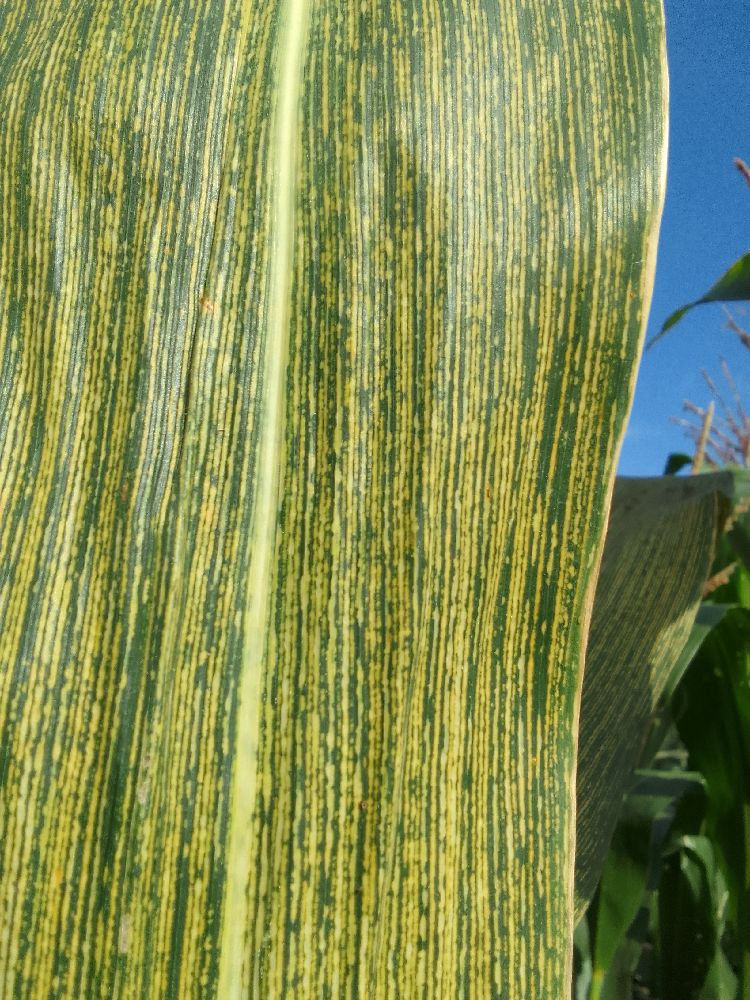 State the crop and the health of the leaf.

maize, maize streak virus
